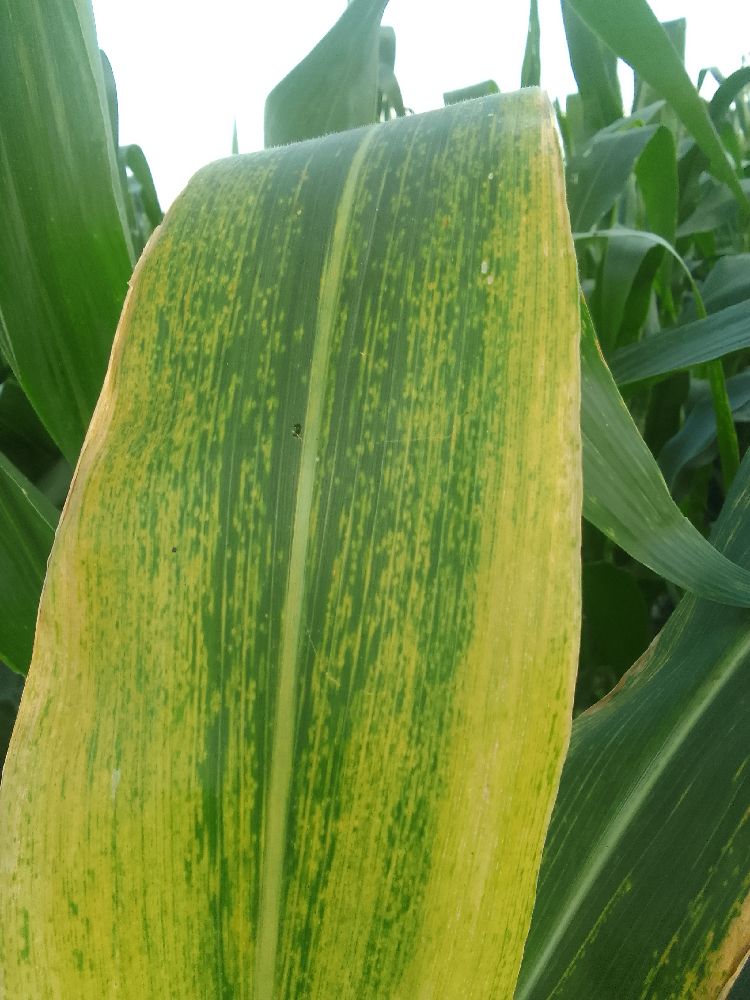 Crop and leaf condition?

maize, maize lethal necrosis
